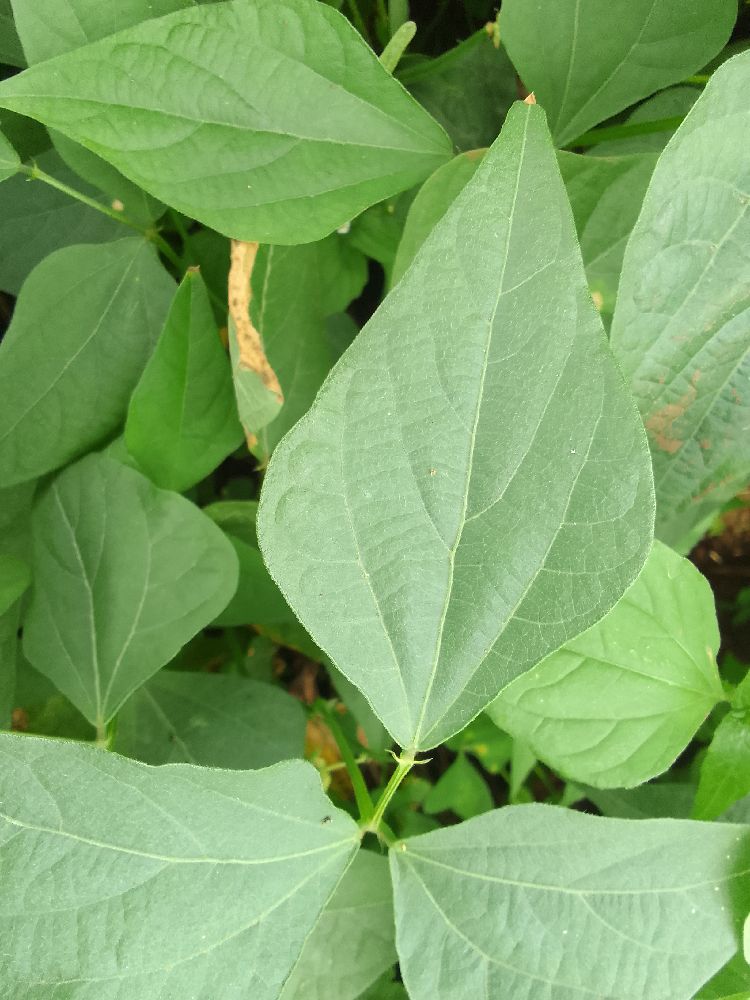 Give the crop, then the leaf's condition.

common bean, healthy
